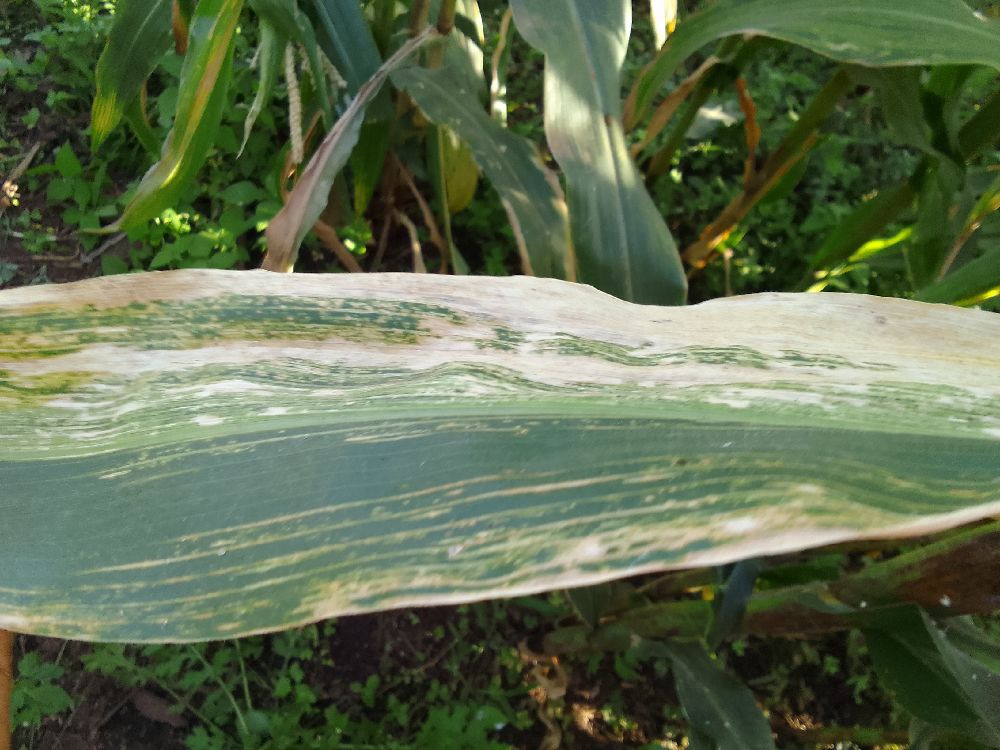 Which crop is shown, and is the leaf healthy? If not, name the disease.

maize, maize lethal necrosis
